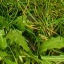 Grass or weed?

structured weed
